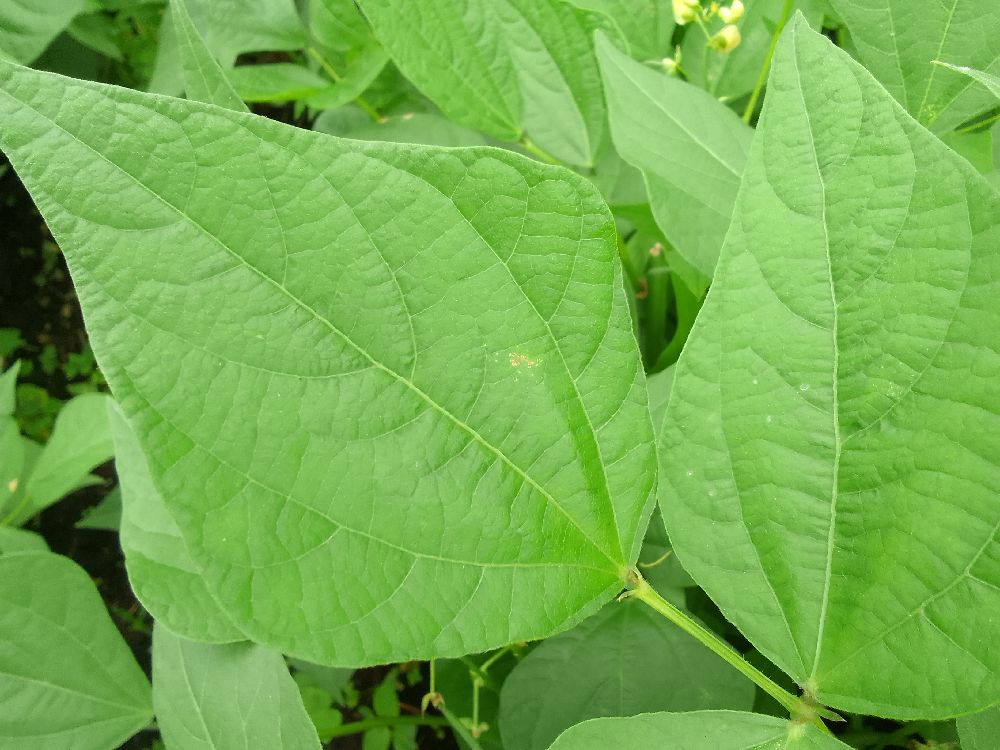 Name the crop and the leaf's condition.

common bean, healthy
